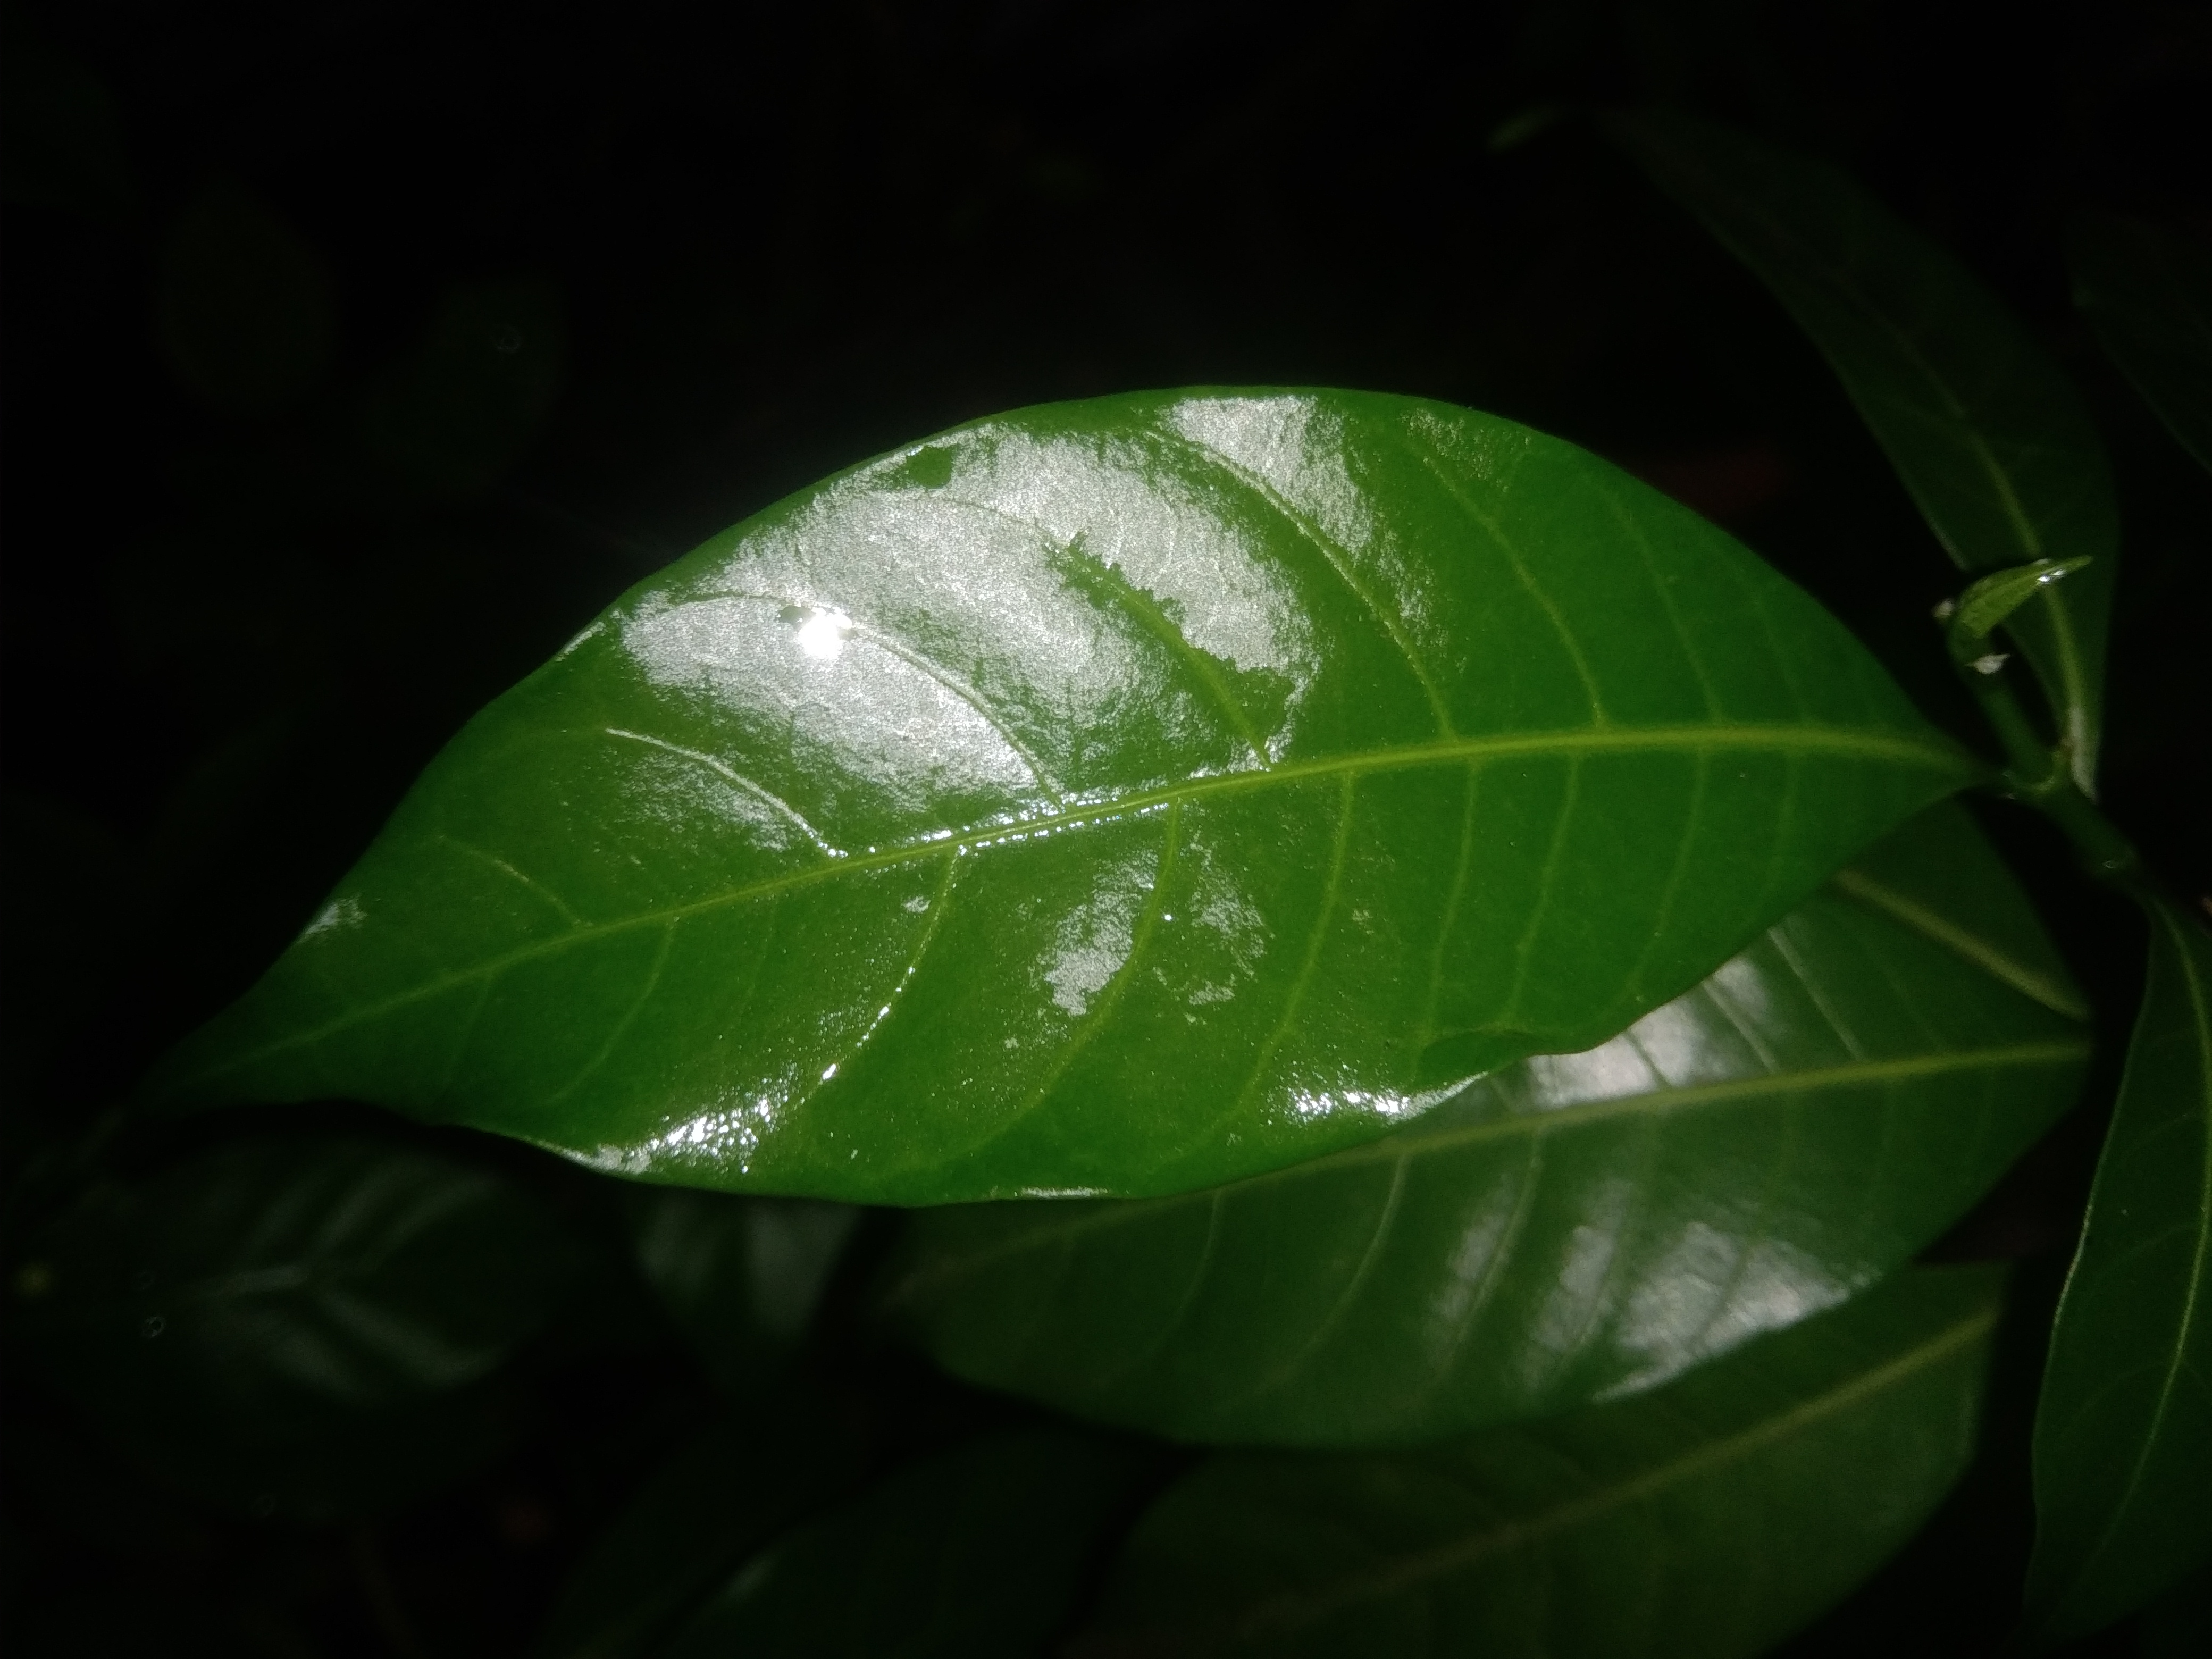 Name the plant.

togor
